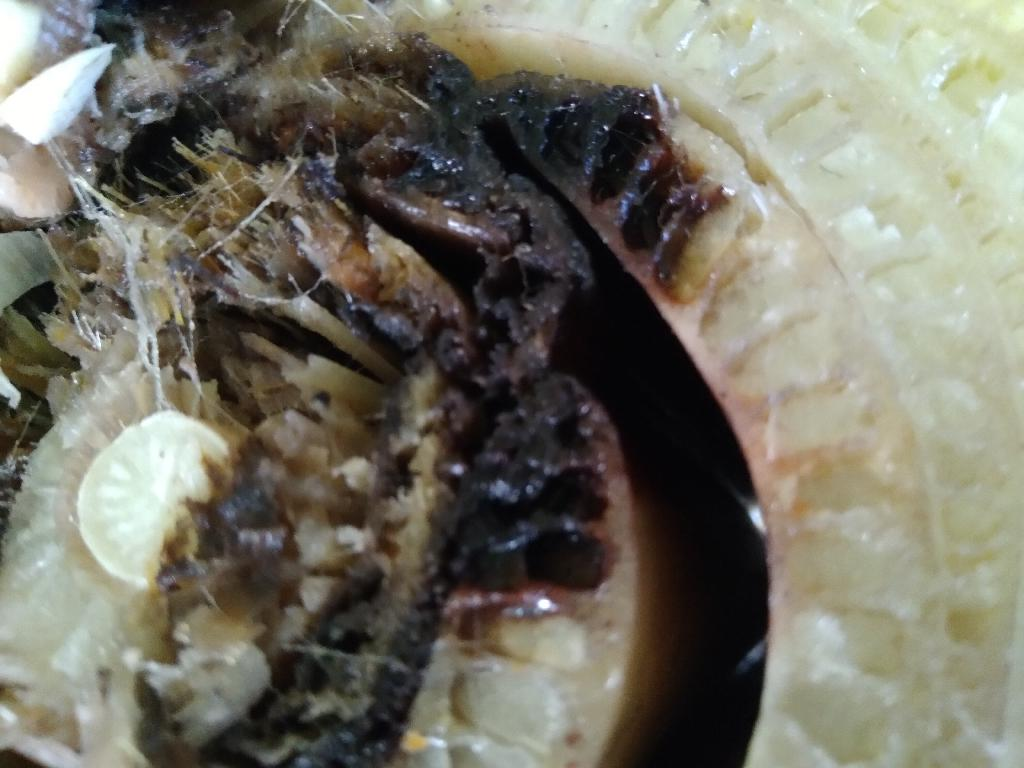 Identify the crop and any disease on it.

banana, fusarium wilt race 1
